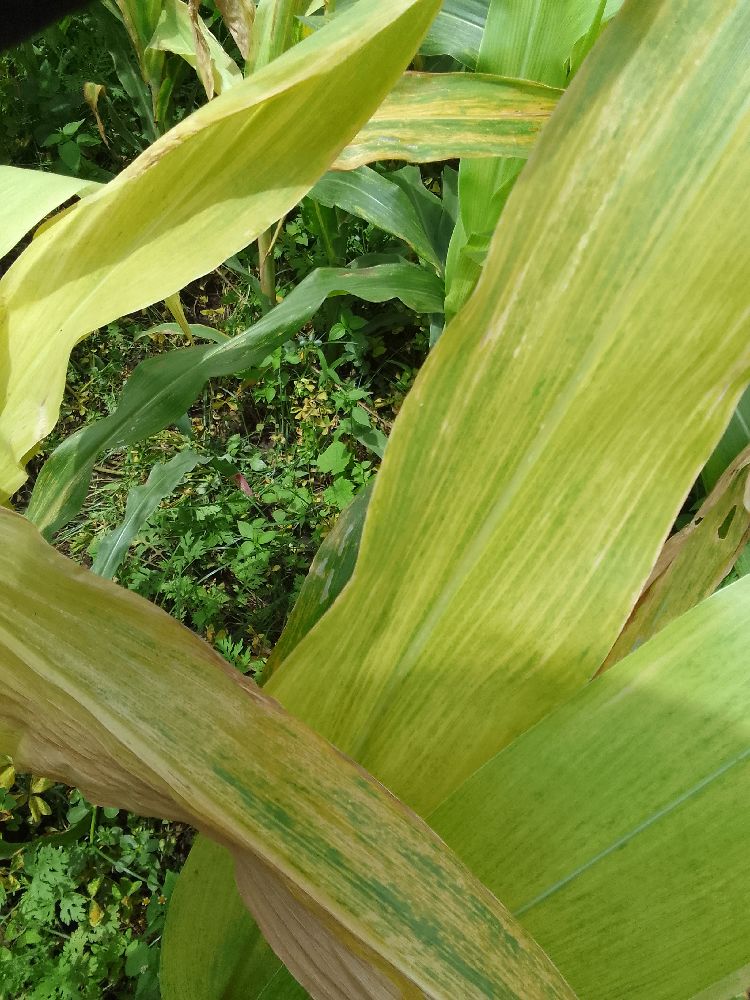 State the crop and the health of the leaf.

maize, maize lethal necrosis
